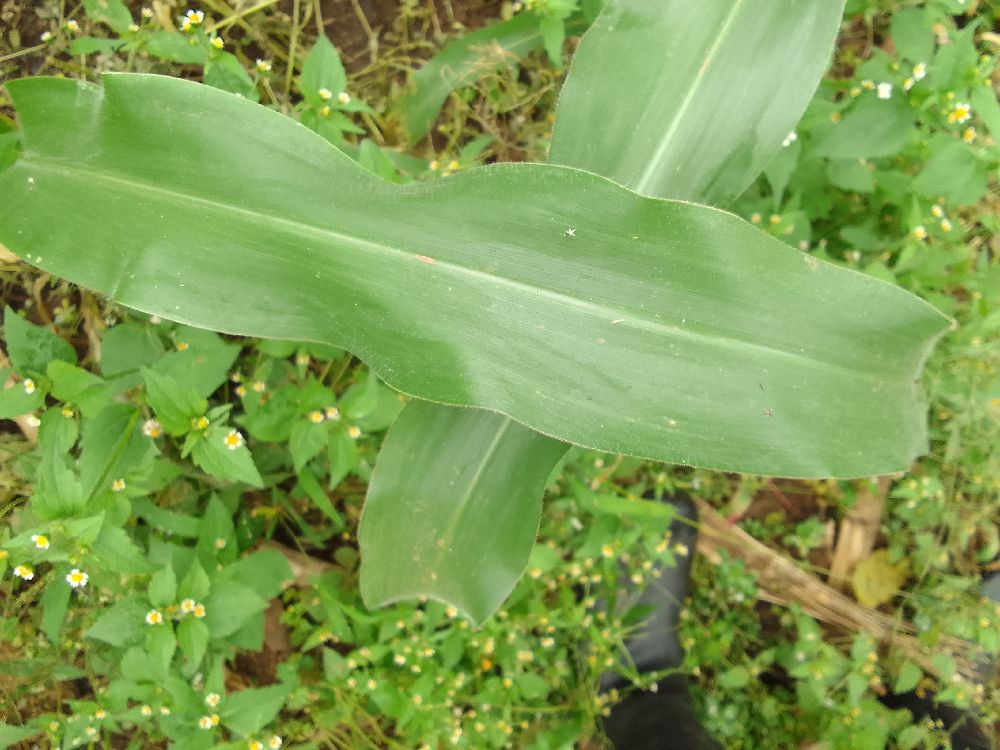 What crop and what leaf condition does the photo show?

maize, healthy
